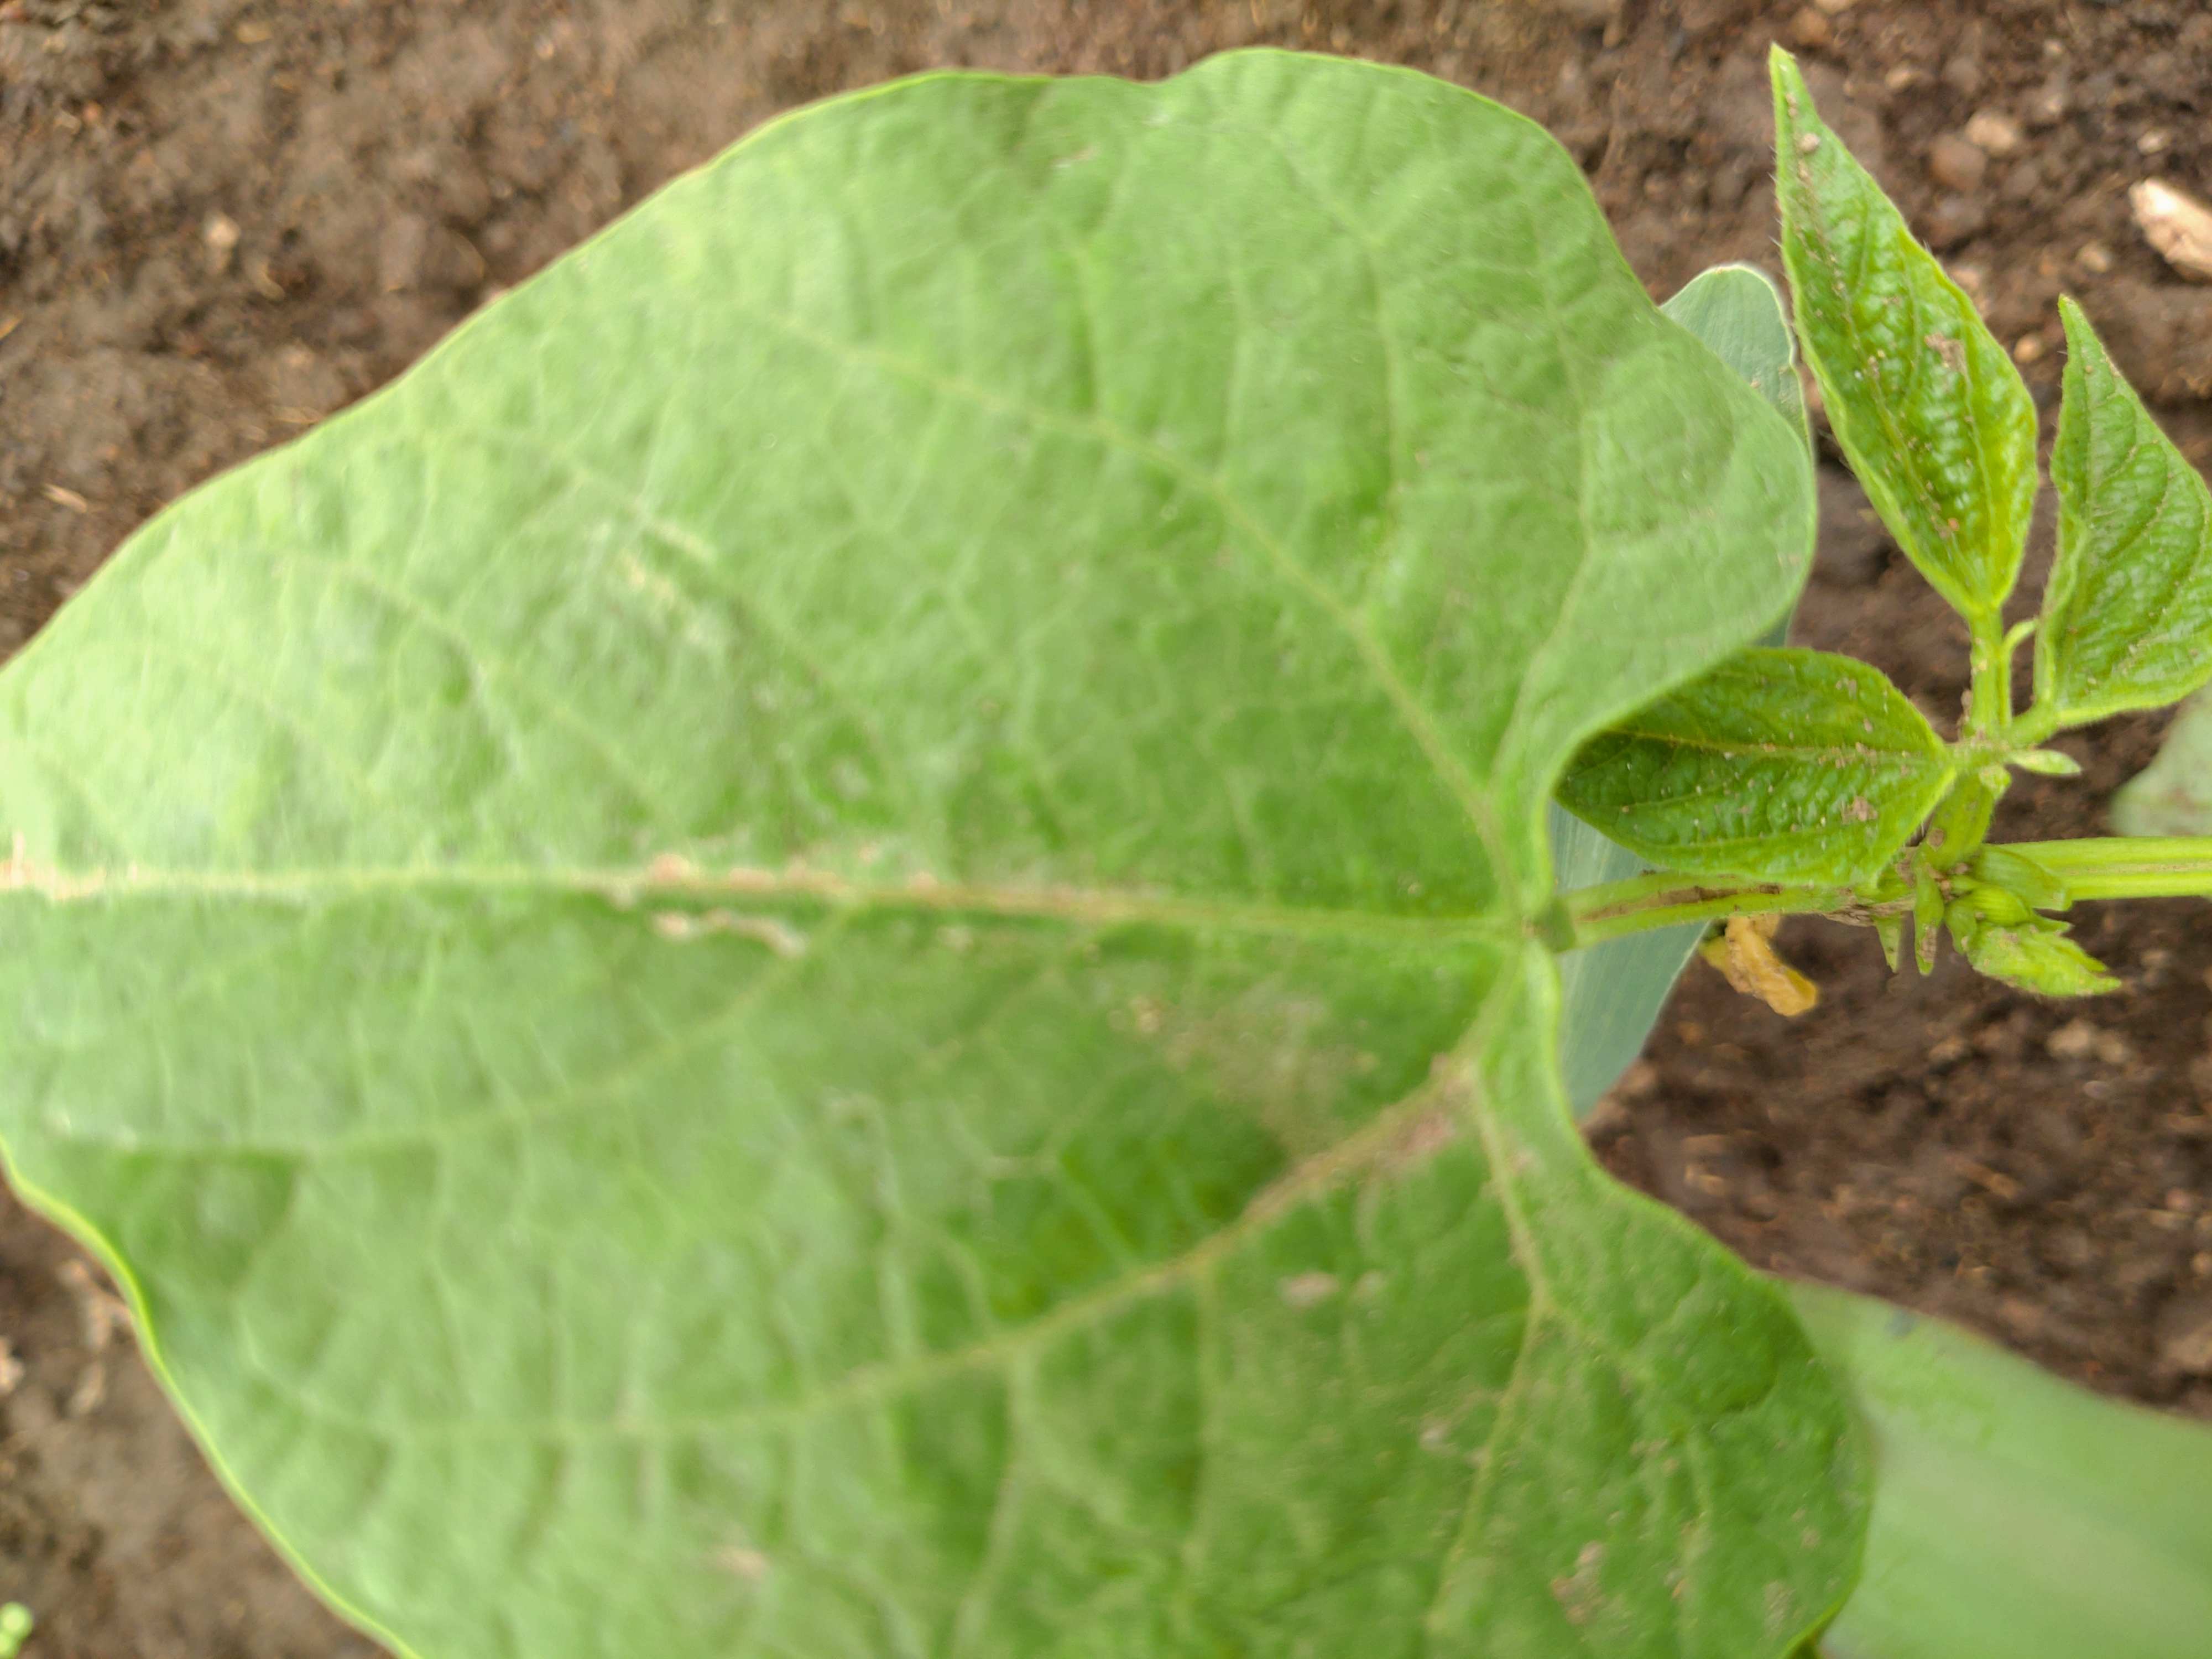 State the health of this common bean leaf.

healthy
